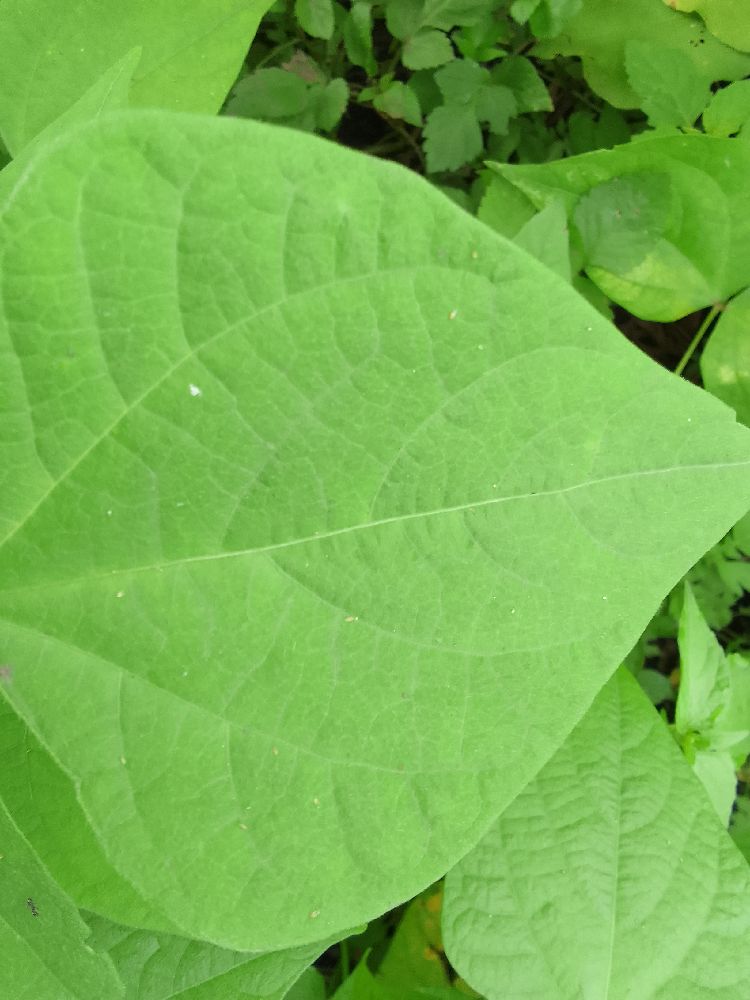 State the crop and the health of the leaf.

common bean, healthy
